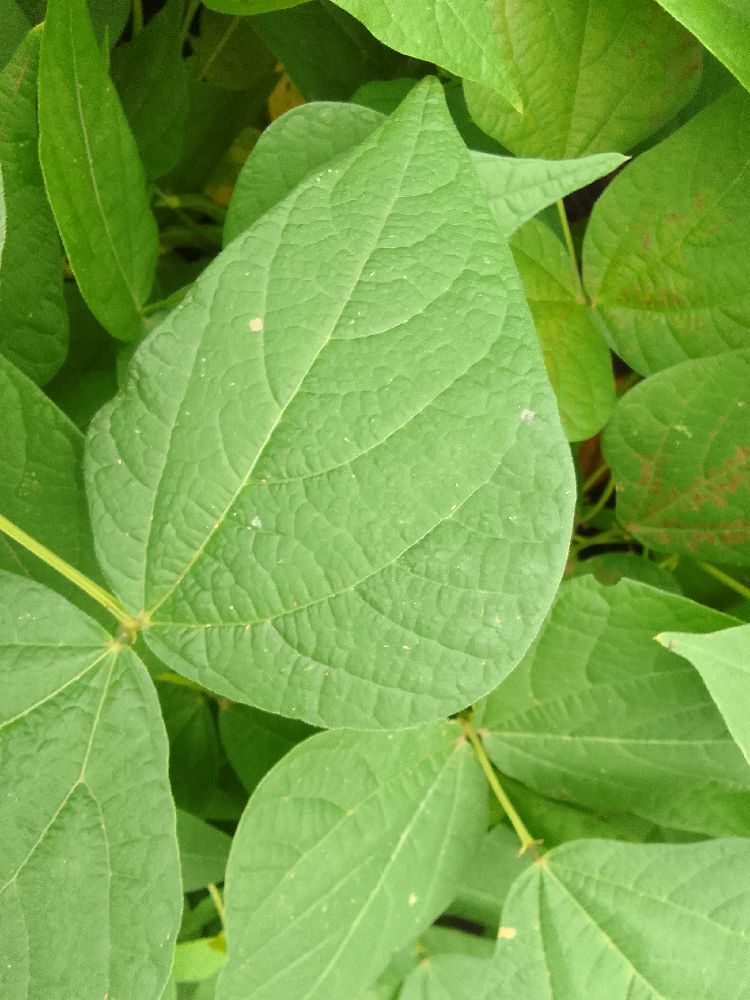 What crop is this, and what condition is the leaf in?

common bean, healthy
